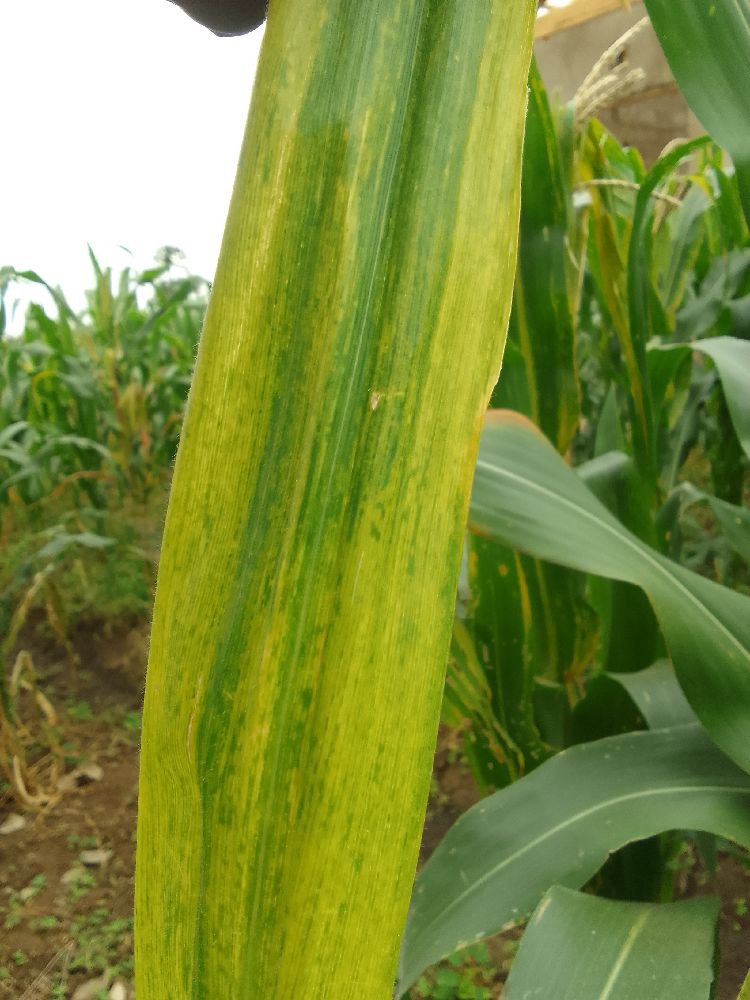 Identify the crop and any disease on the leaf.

maize, maize lethal necrosis
